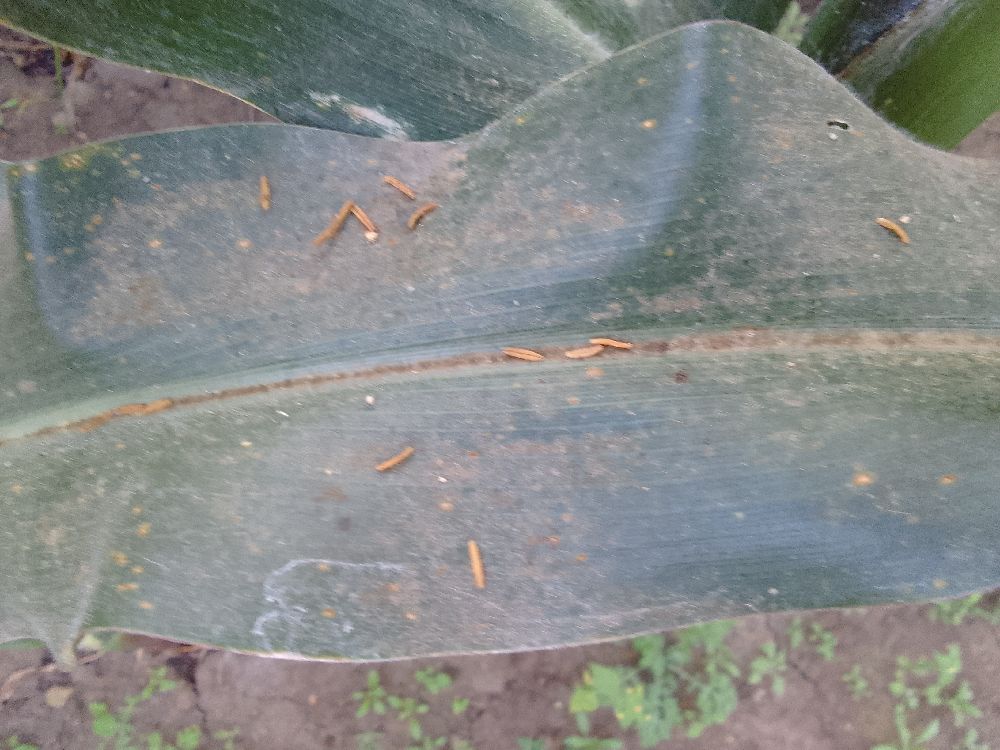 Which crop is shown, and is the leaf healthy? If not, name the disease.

maize, healthy
